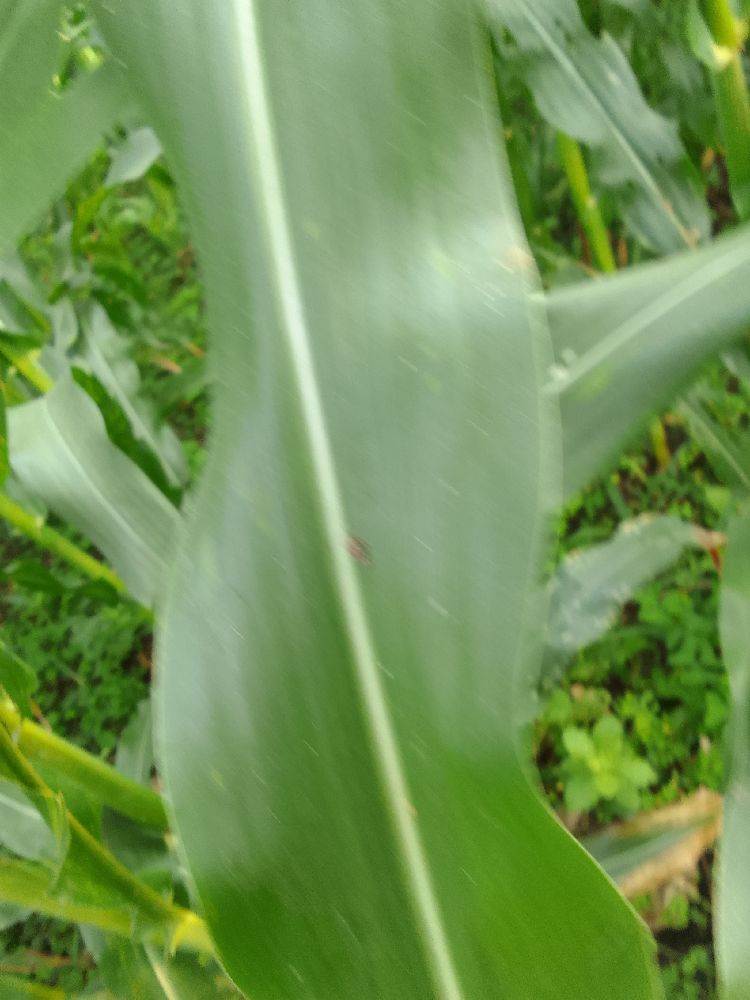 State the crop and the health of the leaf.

maize, healthy
